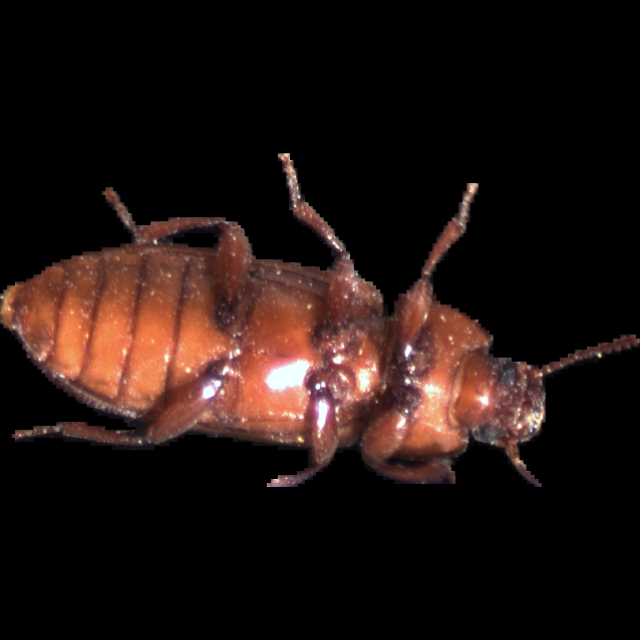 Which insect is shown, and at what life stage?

mealworm beetle
